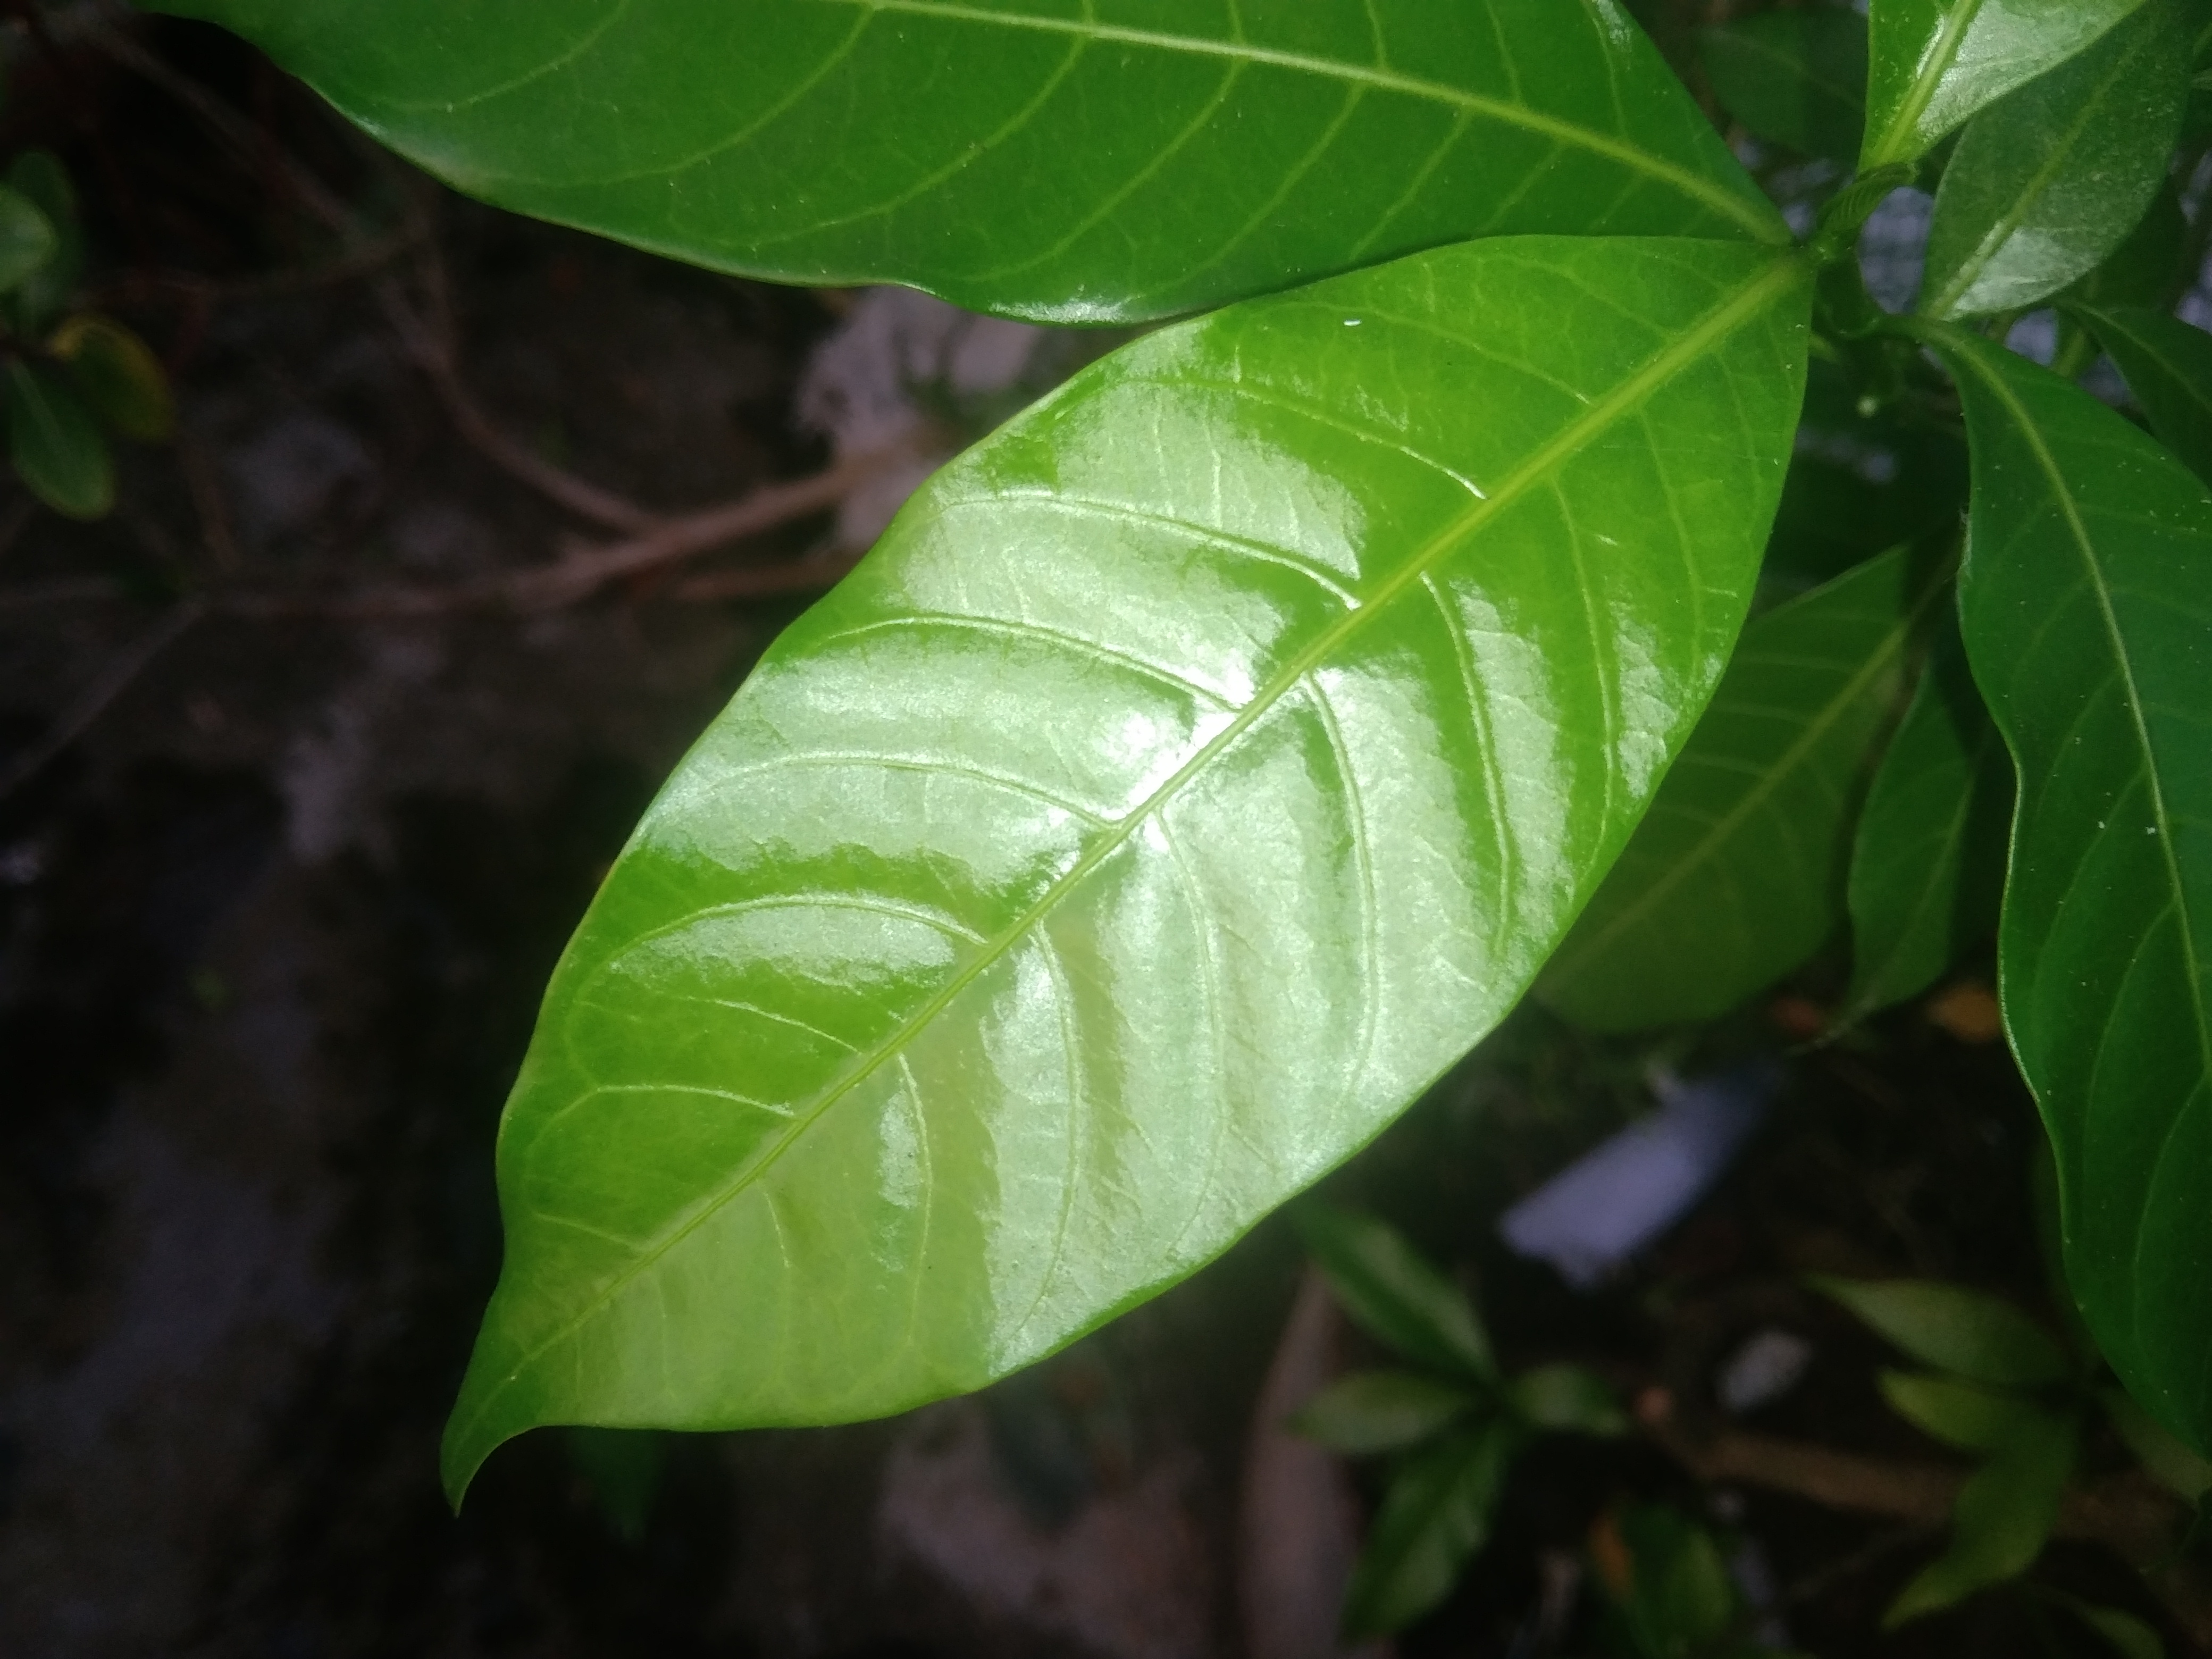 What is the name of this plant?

togor
